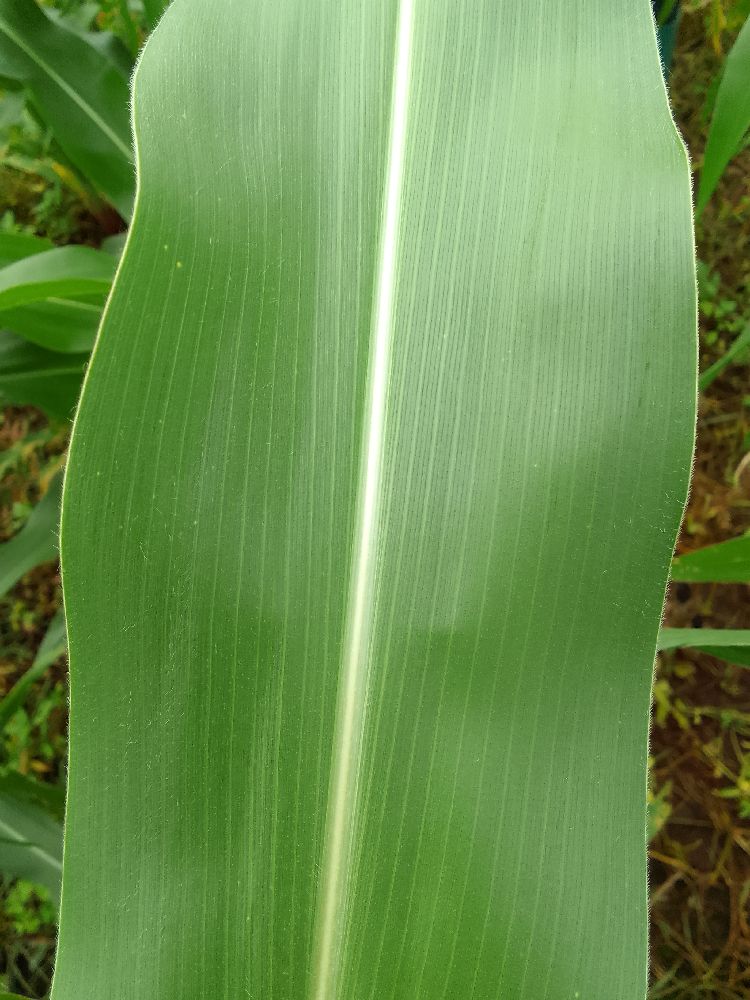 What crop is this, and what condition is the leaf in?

maize, healthy
